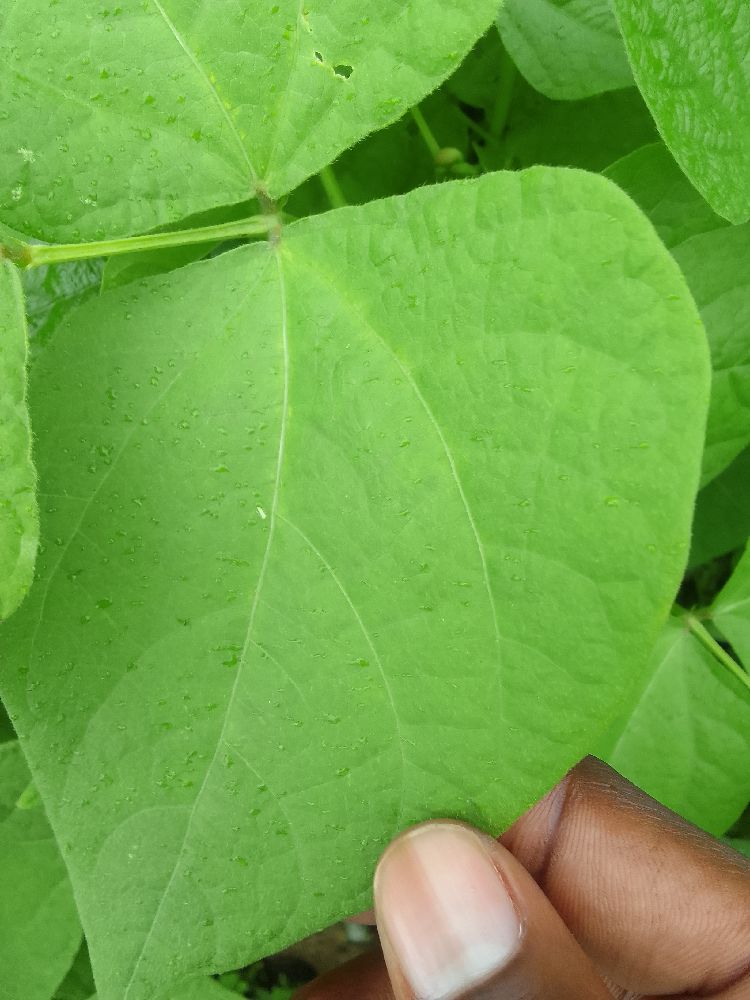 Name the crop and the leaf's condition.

common bean, healthy
